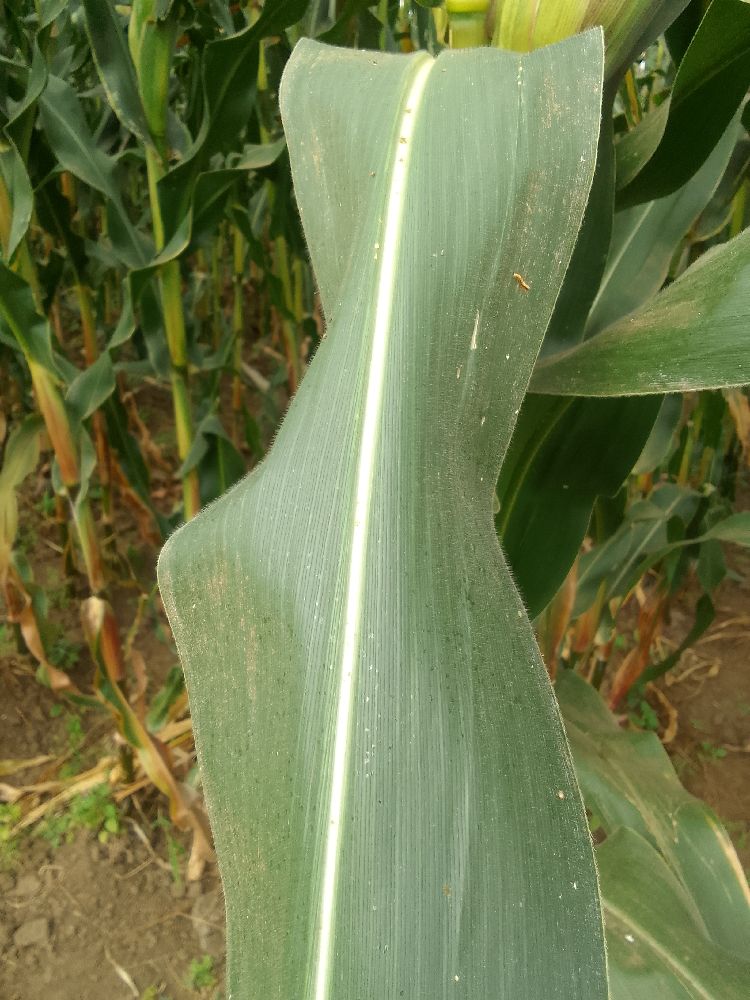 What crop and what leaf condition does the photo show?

maize, healthy
